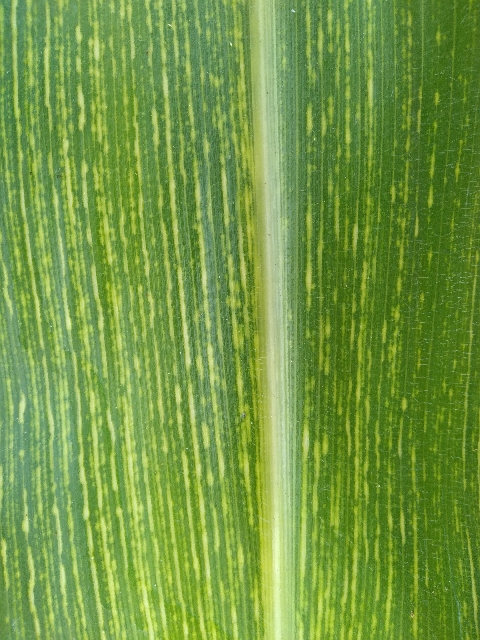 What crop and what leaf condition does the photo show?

maize, maize streak virus
